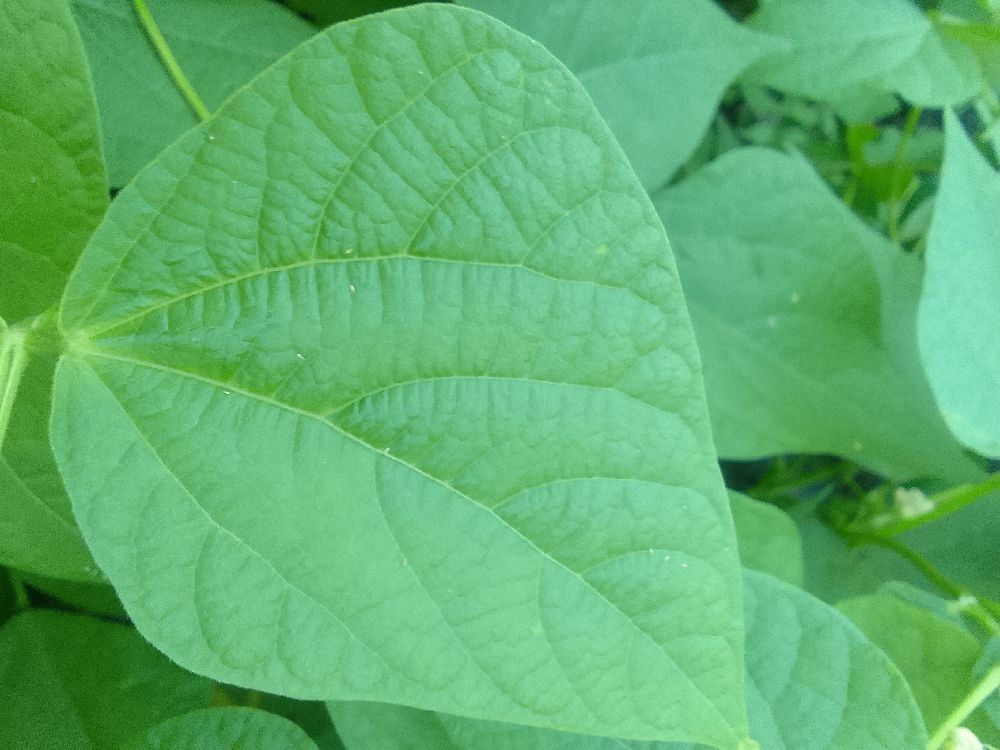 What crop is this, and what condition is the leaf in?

common bean, healthy
